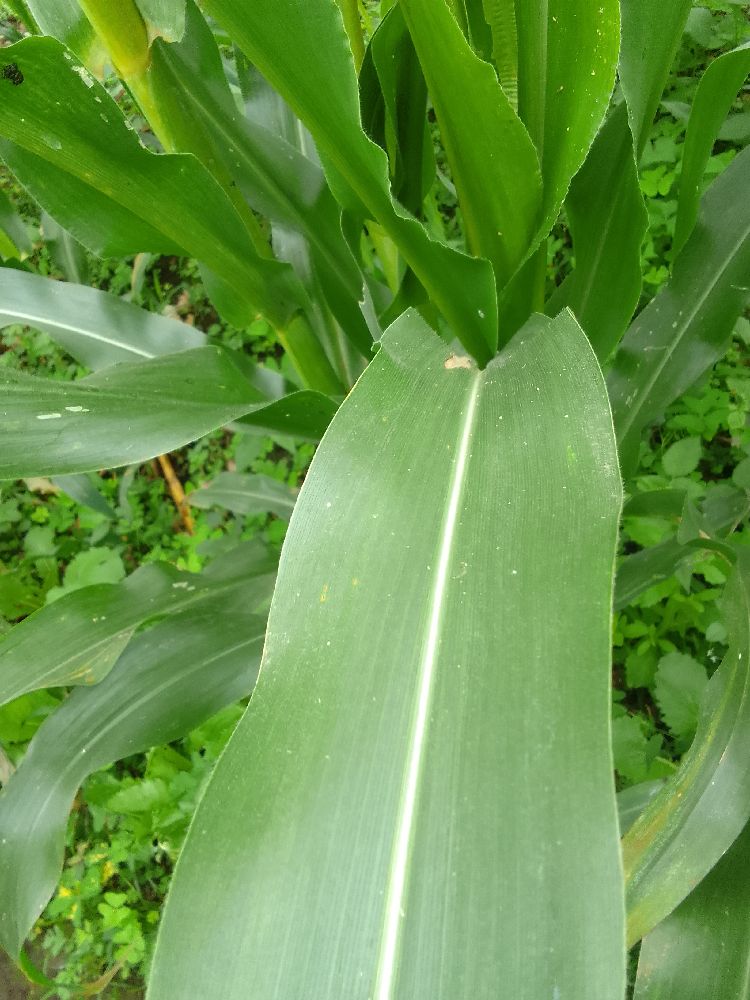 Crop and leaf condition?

maize, healthy
